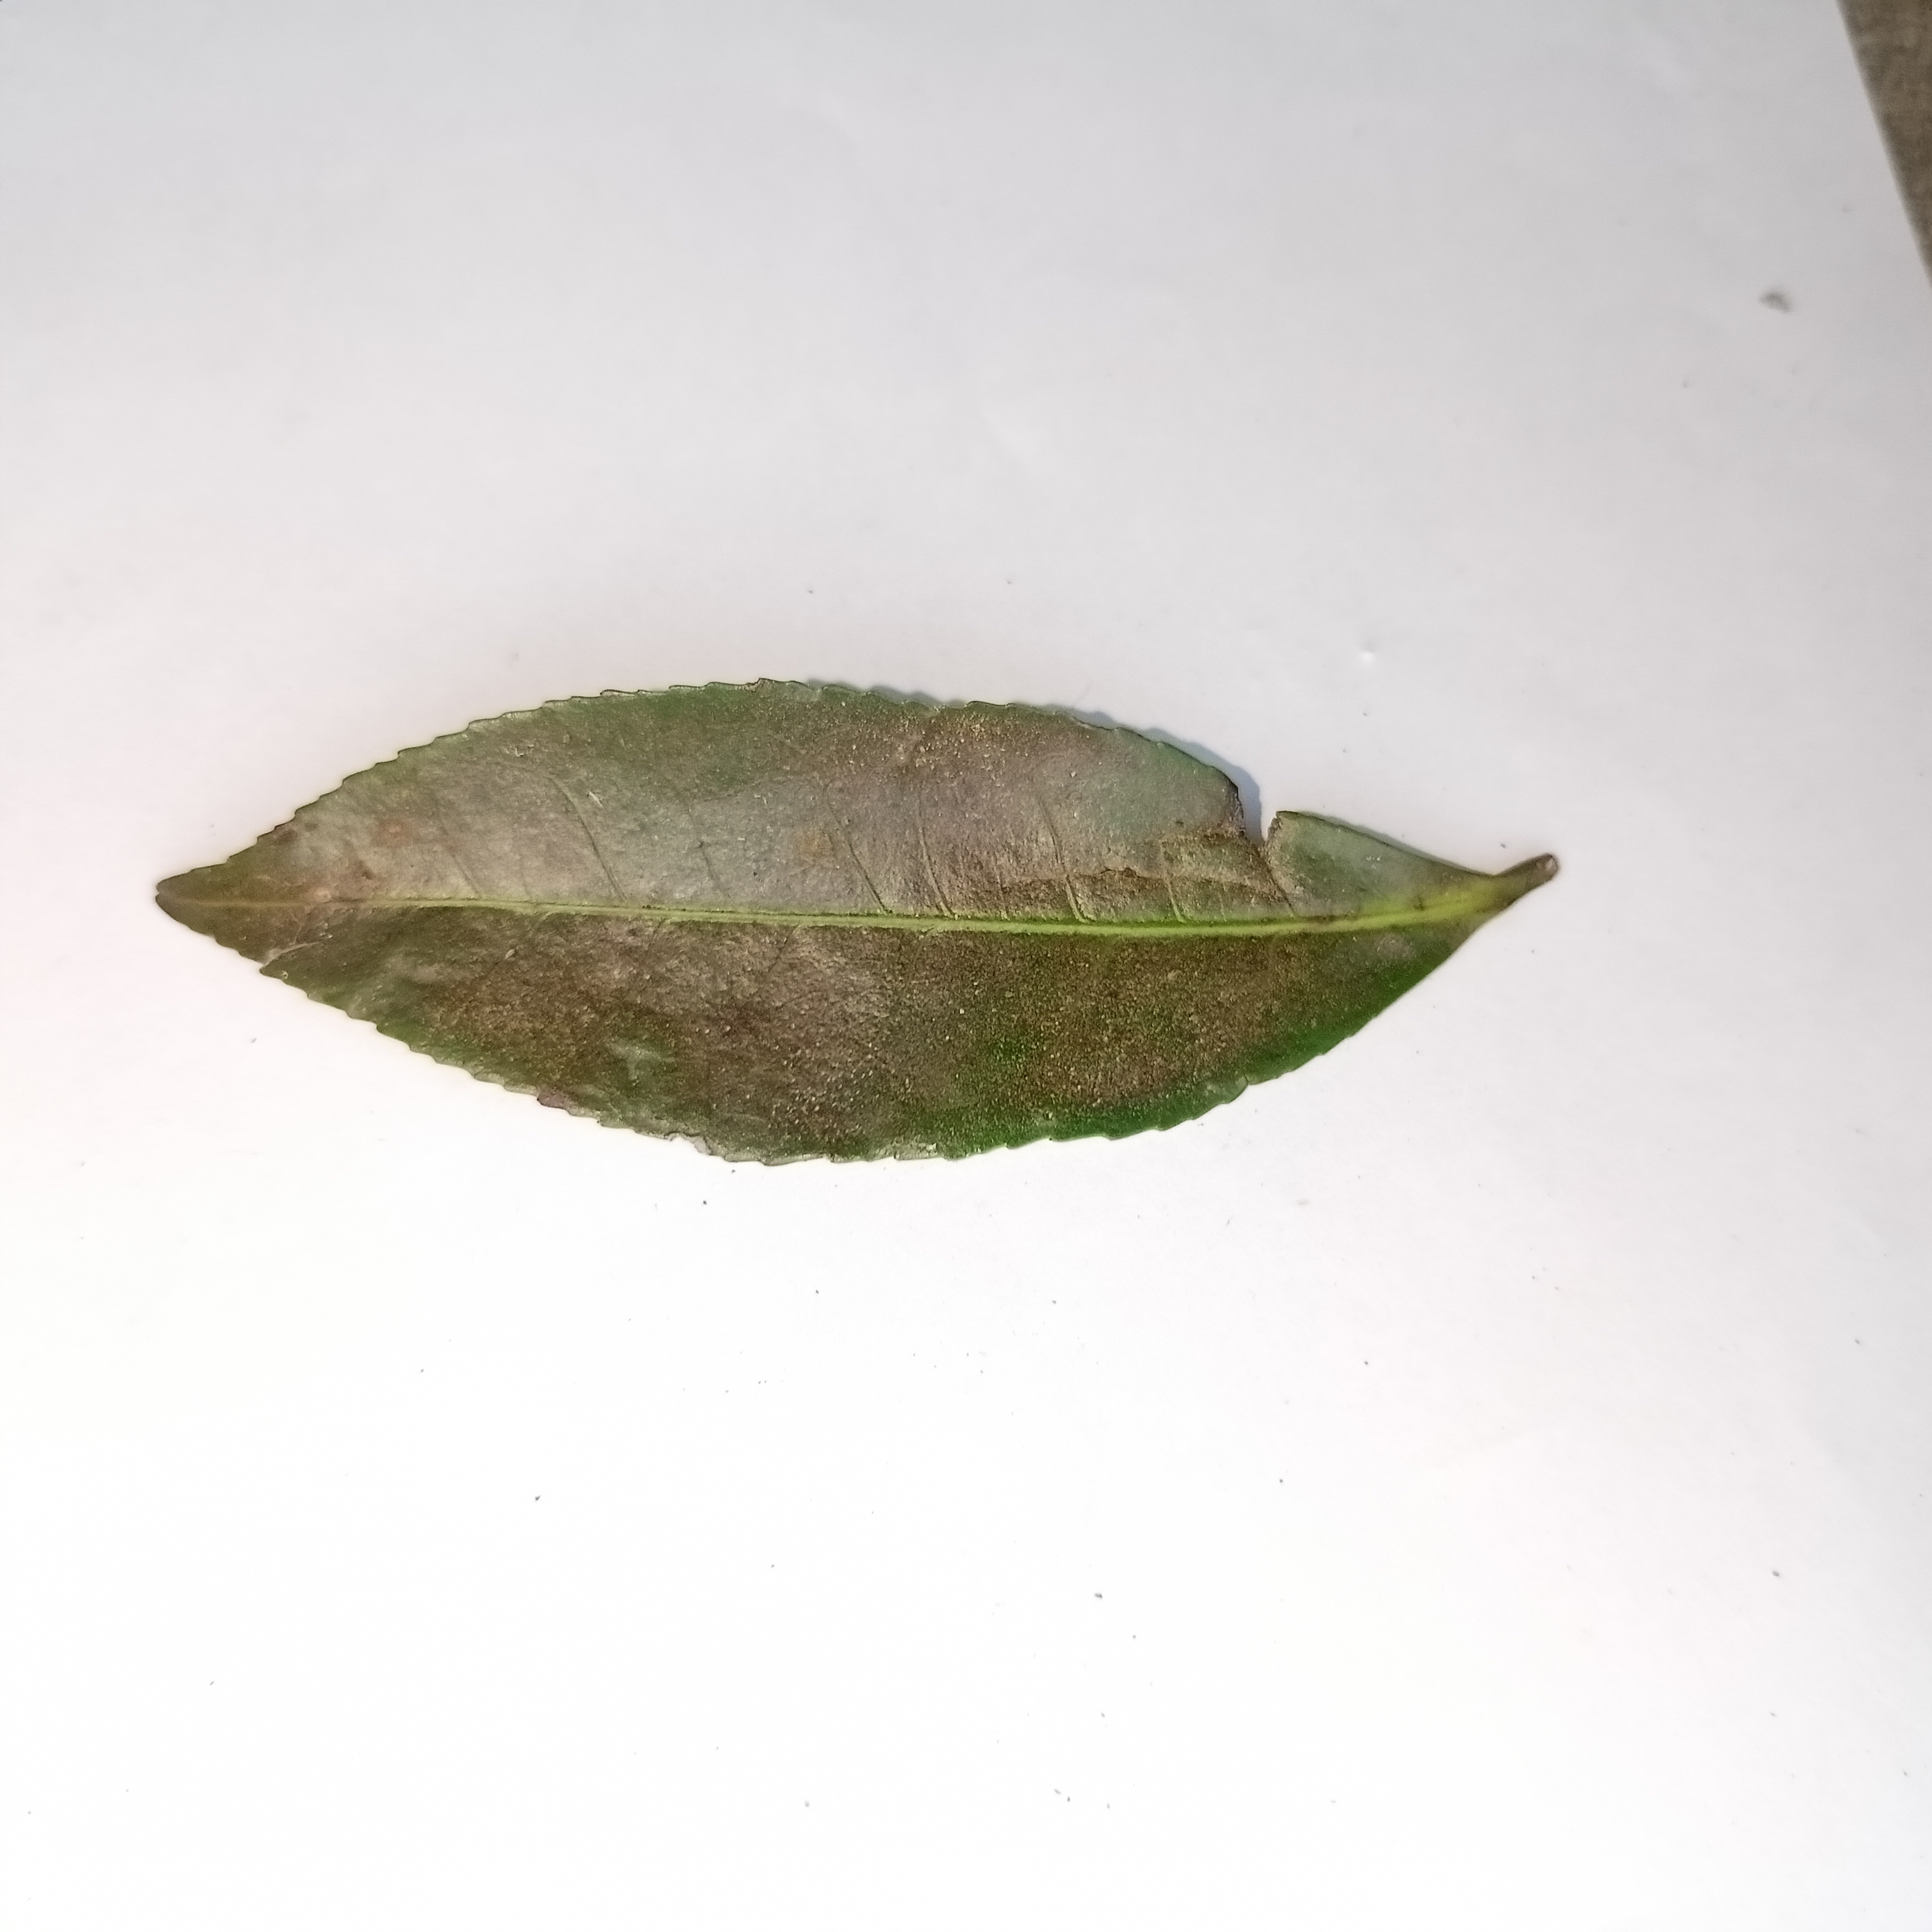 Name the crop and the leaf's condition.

tea, red rust
